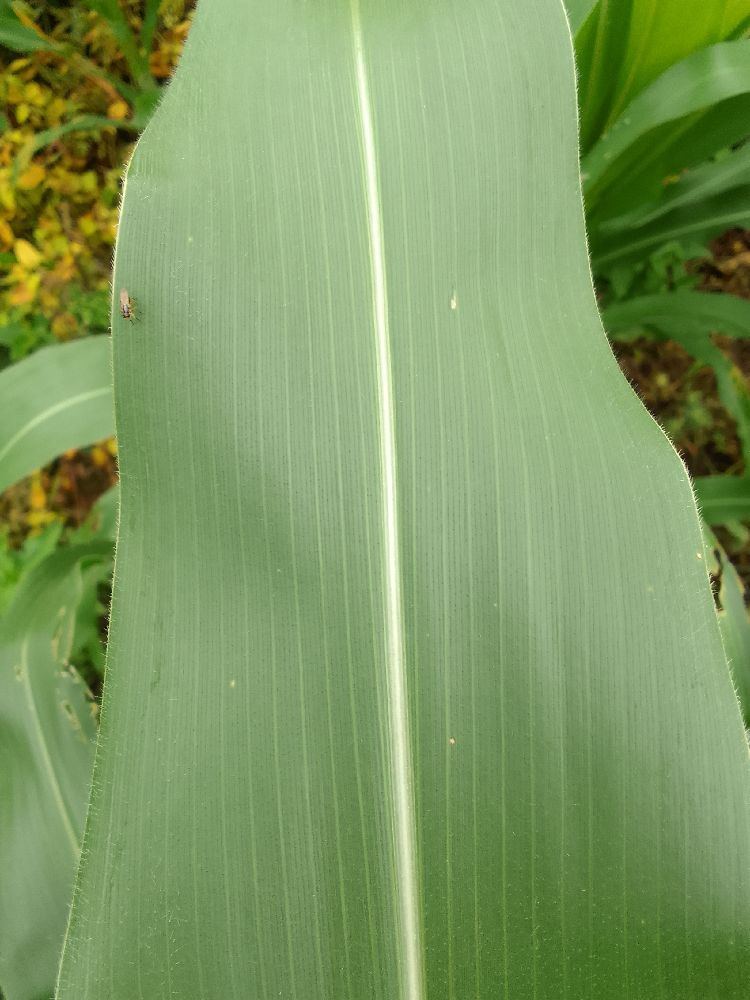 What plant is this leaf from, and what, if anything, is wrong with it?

maize, healthy
